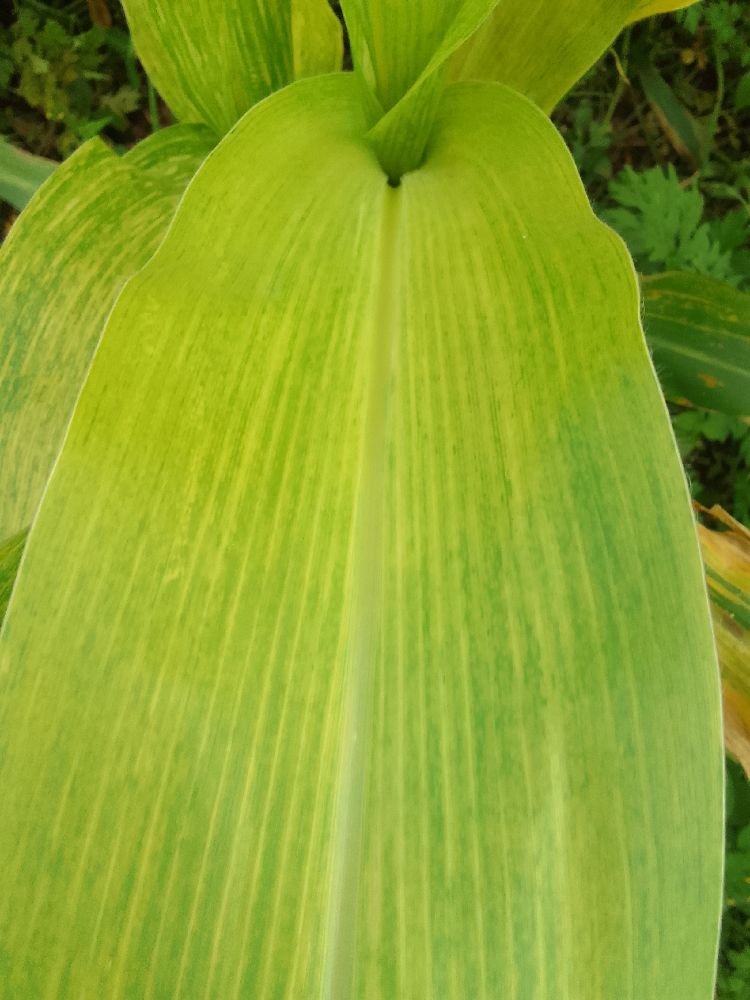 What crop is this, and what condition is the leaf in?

maize, maize lethal necrosis
